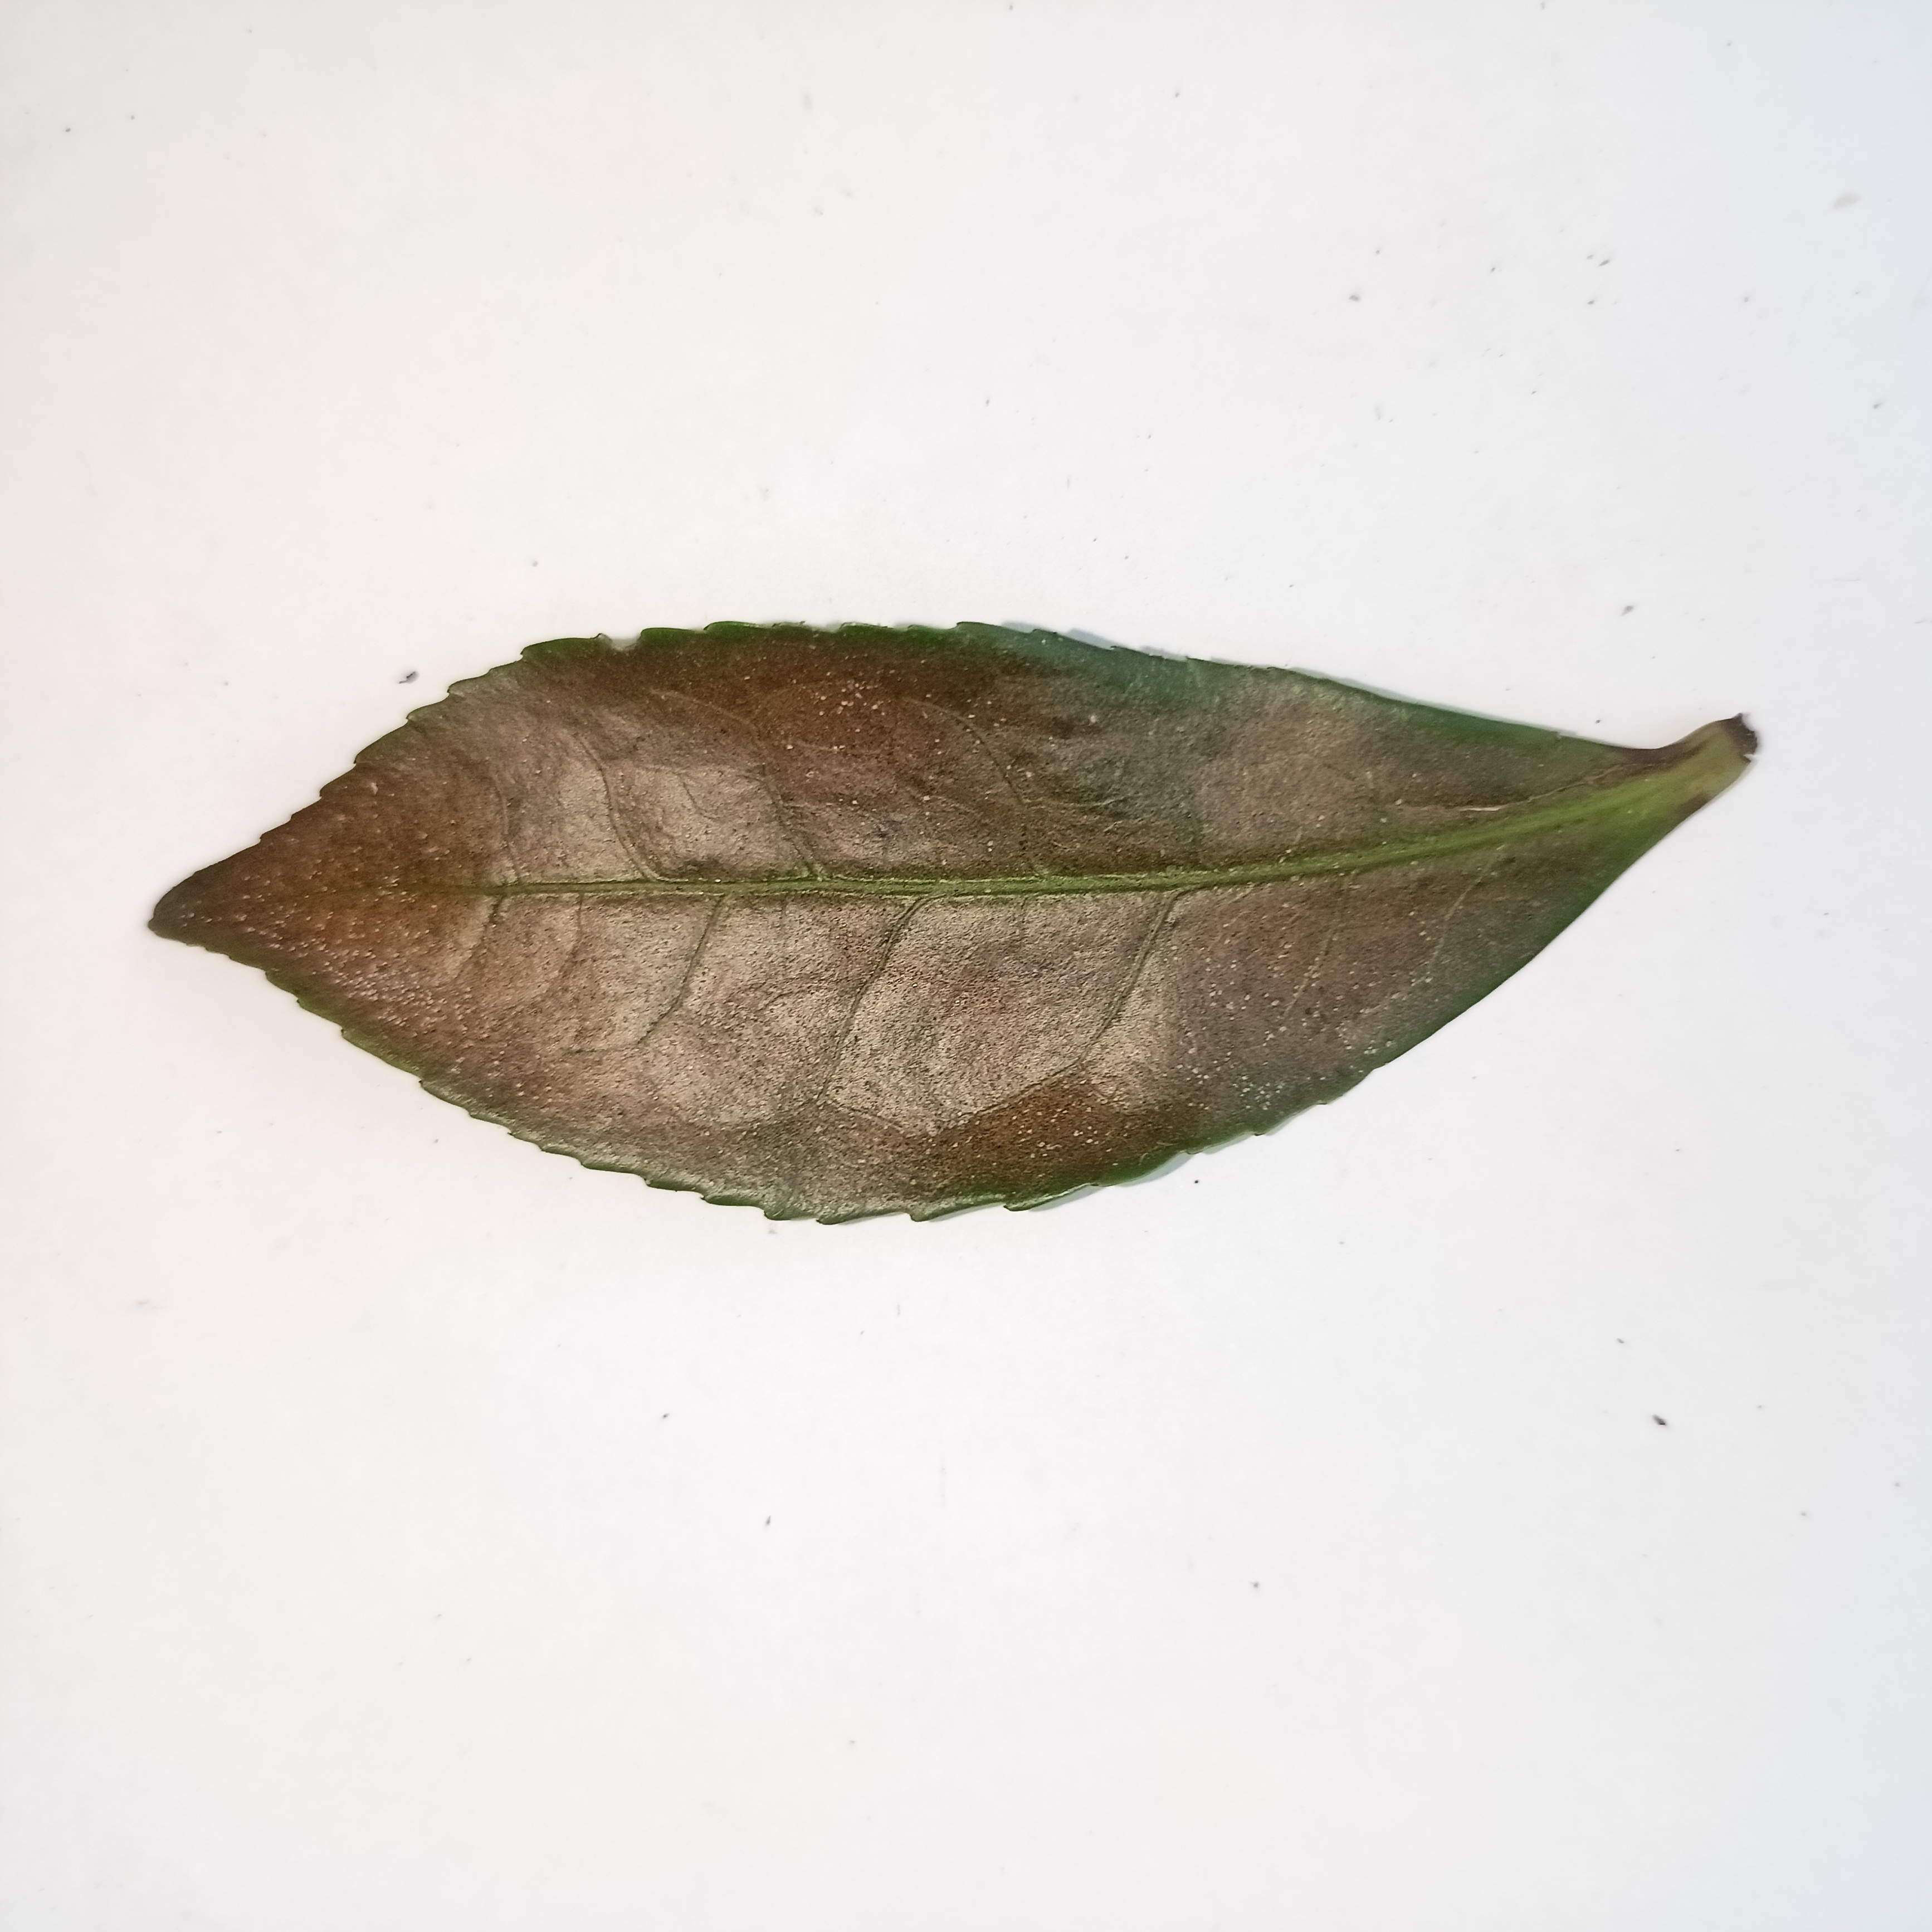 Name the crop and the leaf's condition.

tea, red rust
